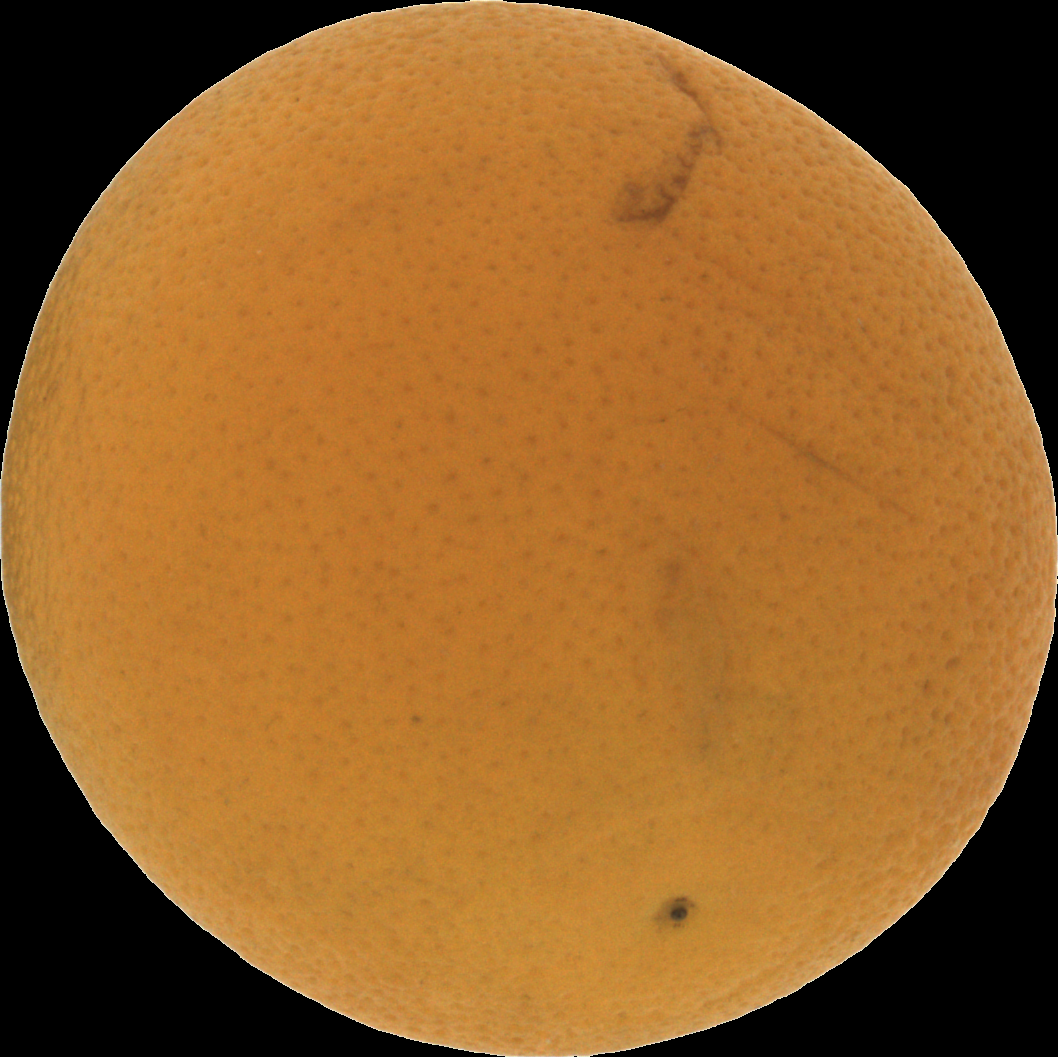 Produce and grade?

orange, bad
